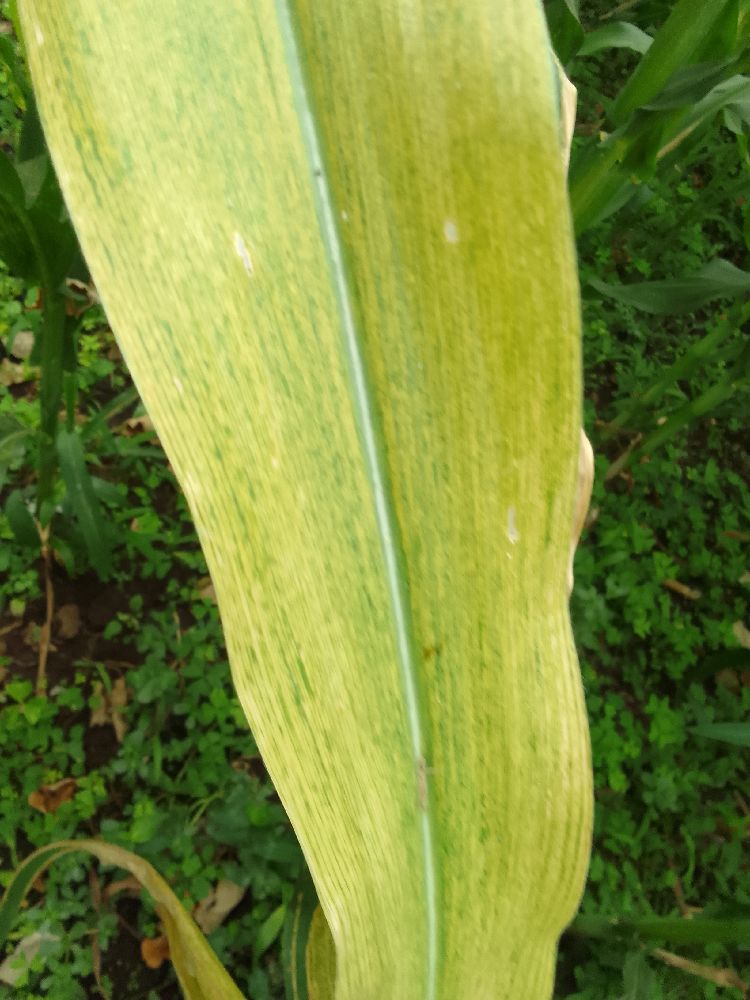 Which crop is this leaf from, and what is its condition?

maize, maize lethal necrosis
